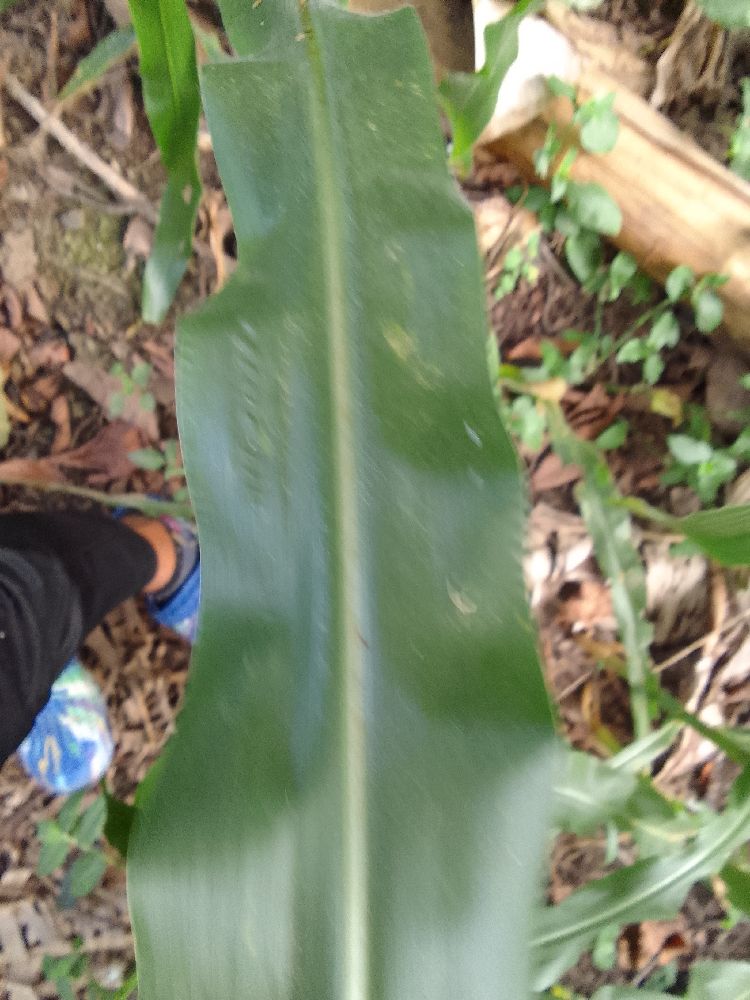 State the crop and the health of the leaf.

maize, healthy
